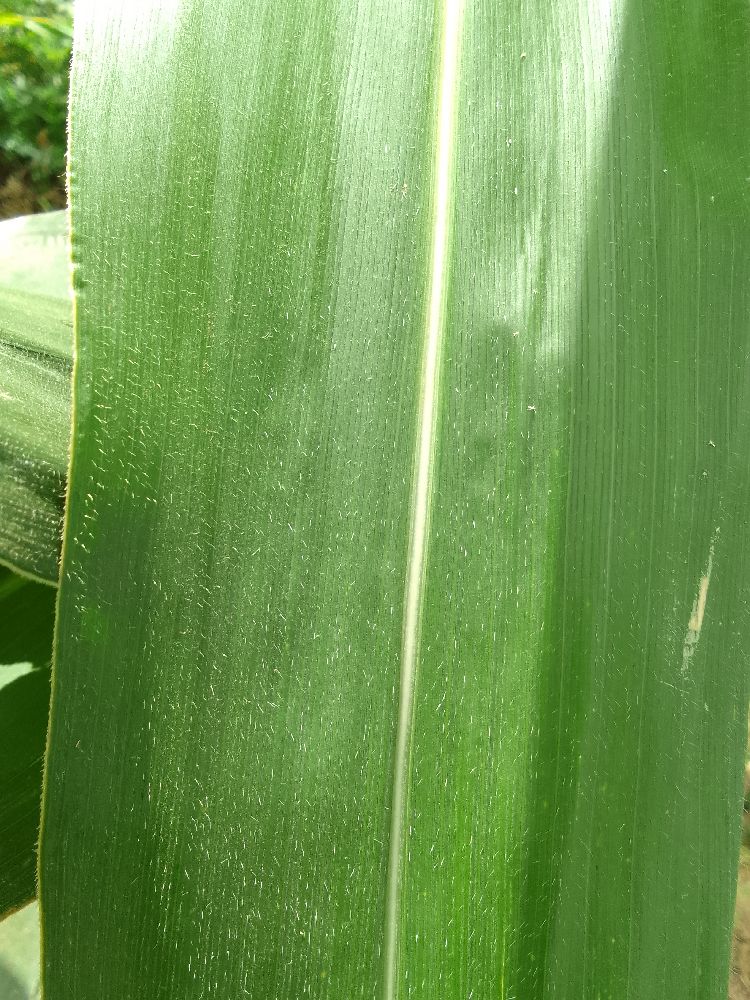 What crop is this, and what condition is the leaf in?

maize, healthy
